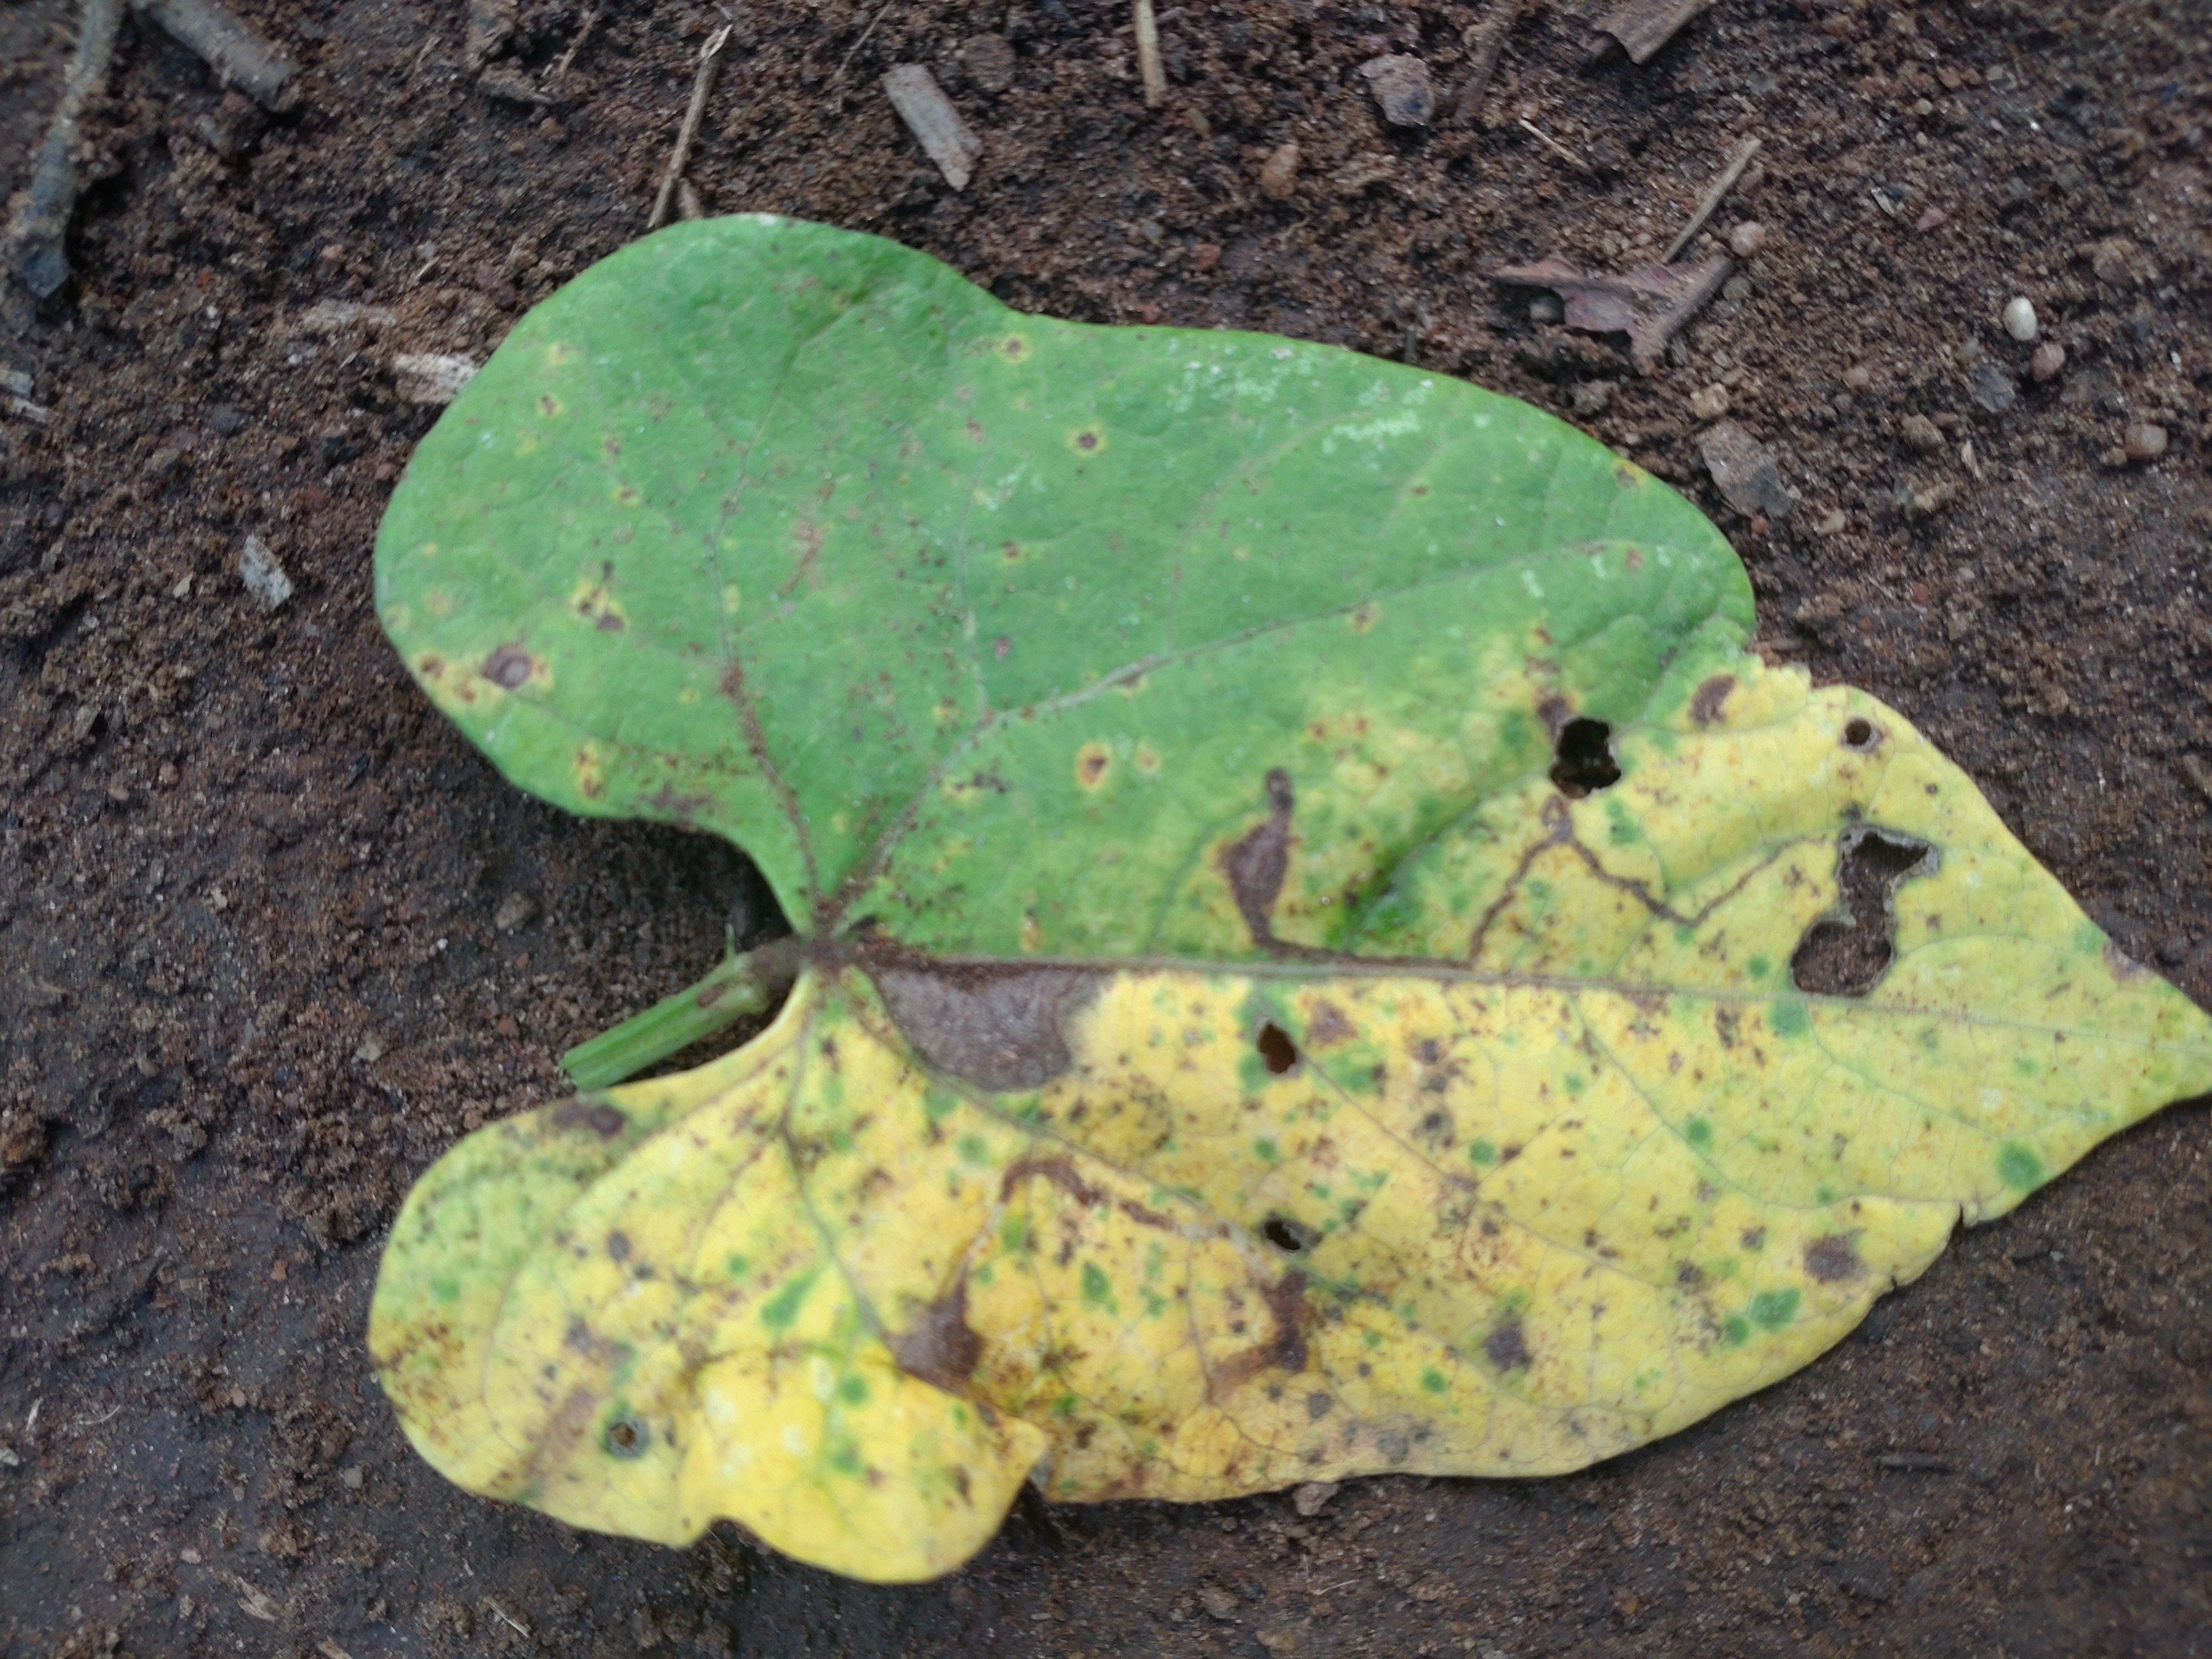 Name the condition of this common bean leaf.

anthracnose
